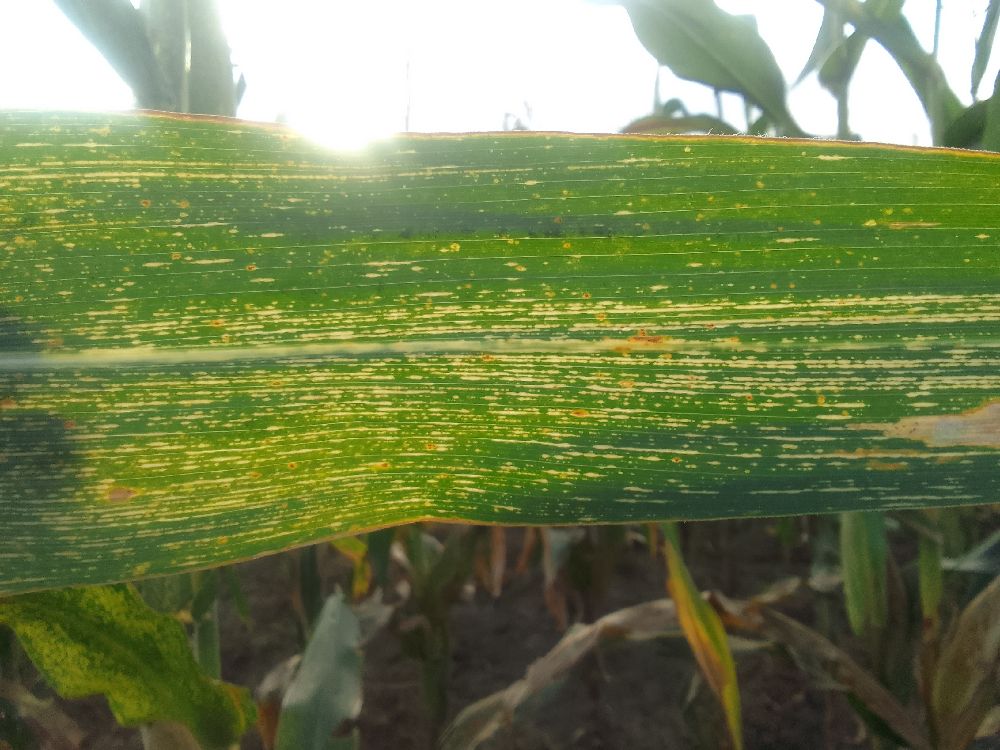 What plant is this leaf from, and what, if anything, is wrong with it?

maize, maize streak virus
